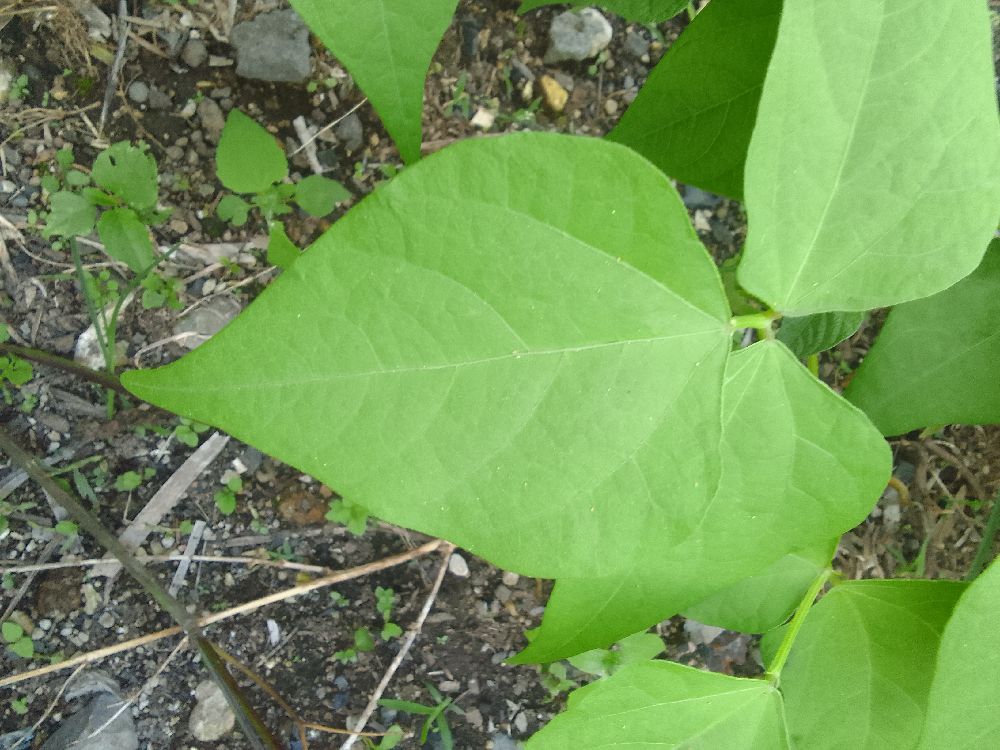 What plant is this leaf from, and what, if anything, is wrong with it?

common bean, healthy
